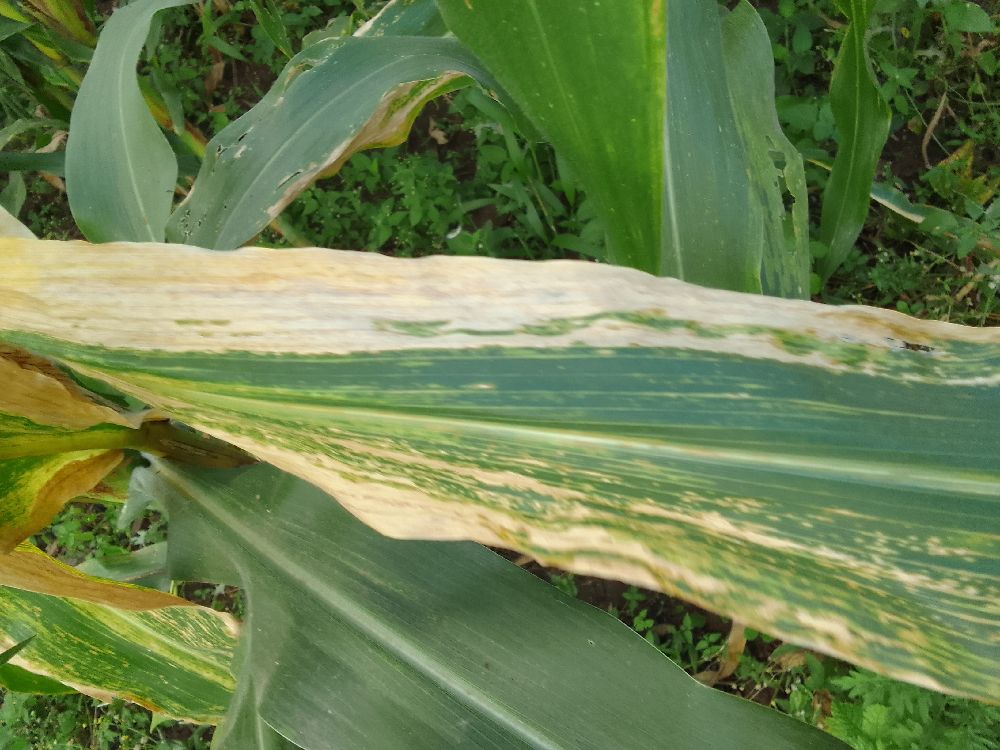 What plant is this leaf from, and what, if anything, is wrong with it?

maize, maize lethal necrosis
